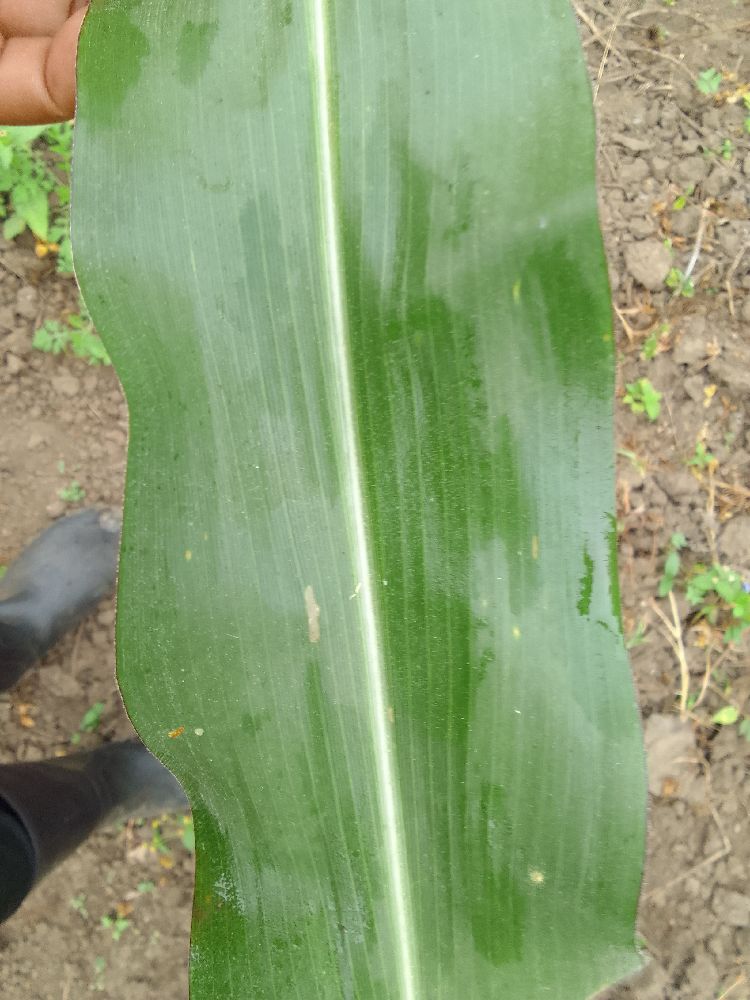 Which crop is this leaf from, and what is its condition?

maize, healthy
